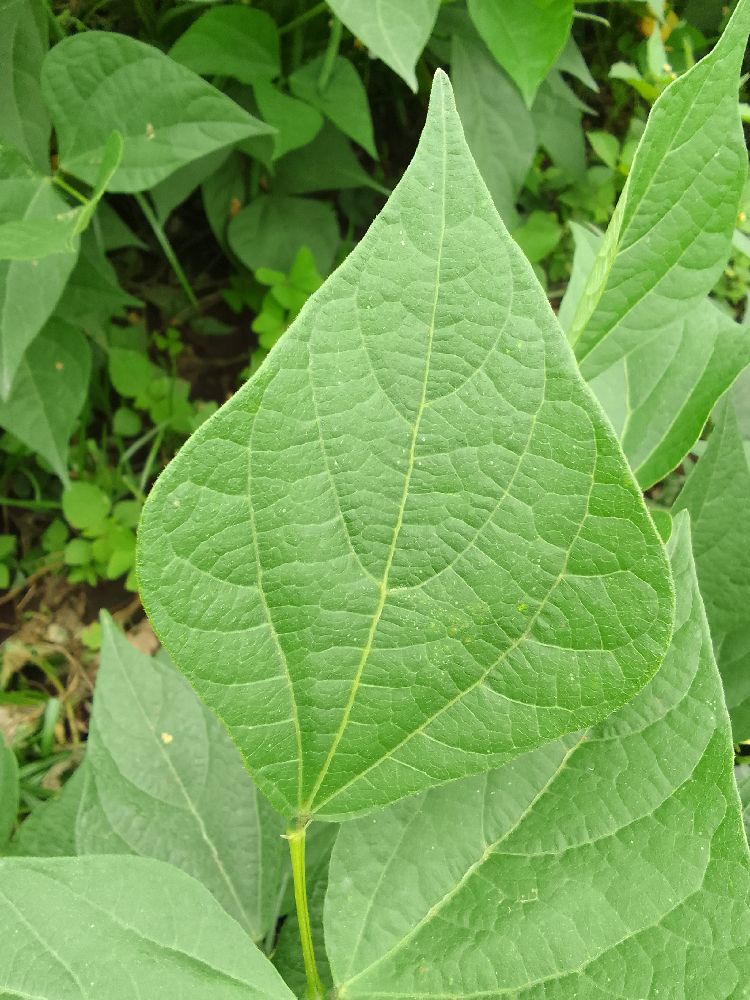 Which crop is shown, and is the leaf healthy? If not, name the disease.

common bean, healthy
